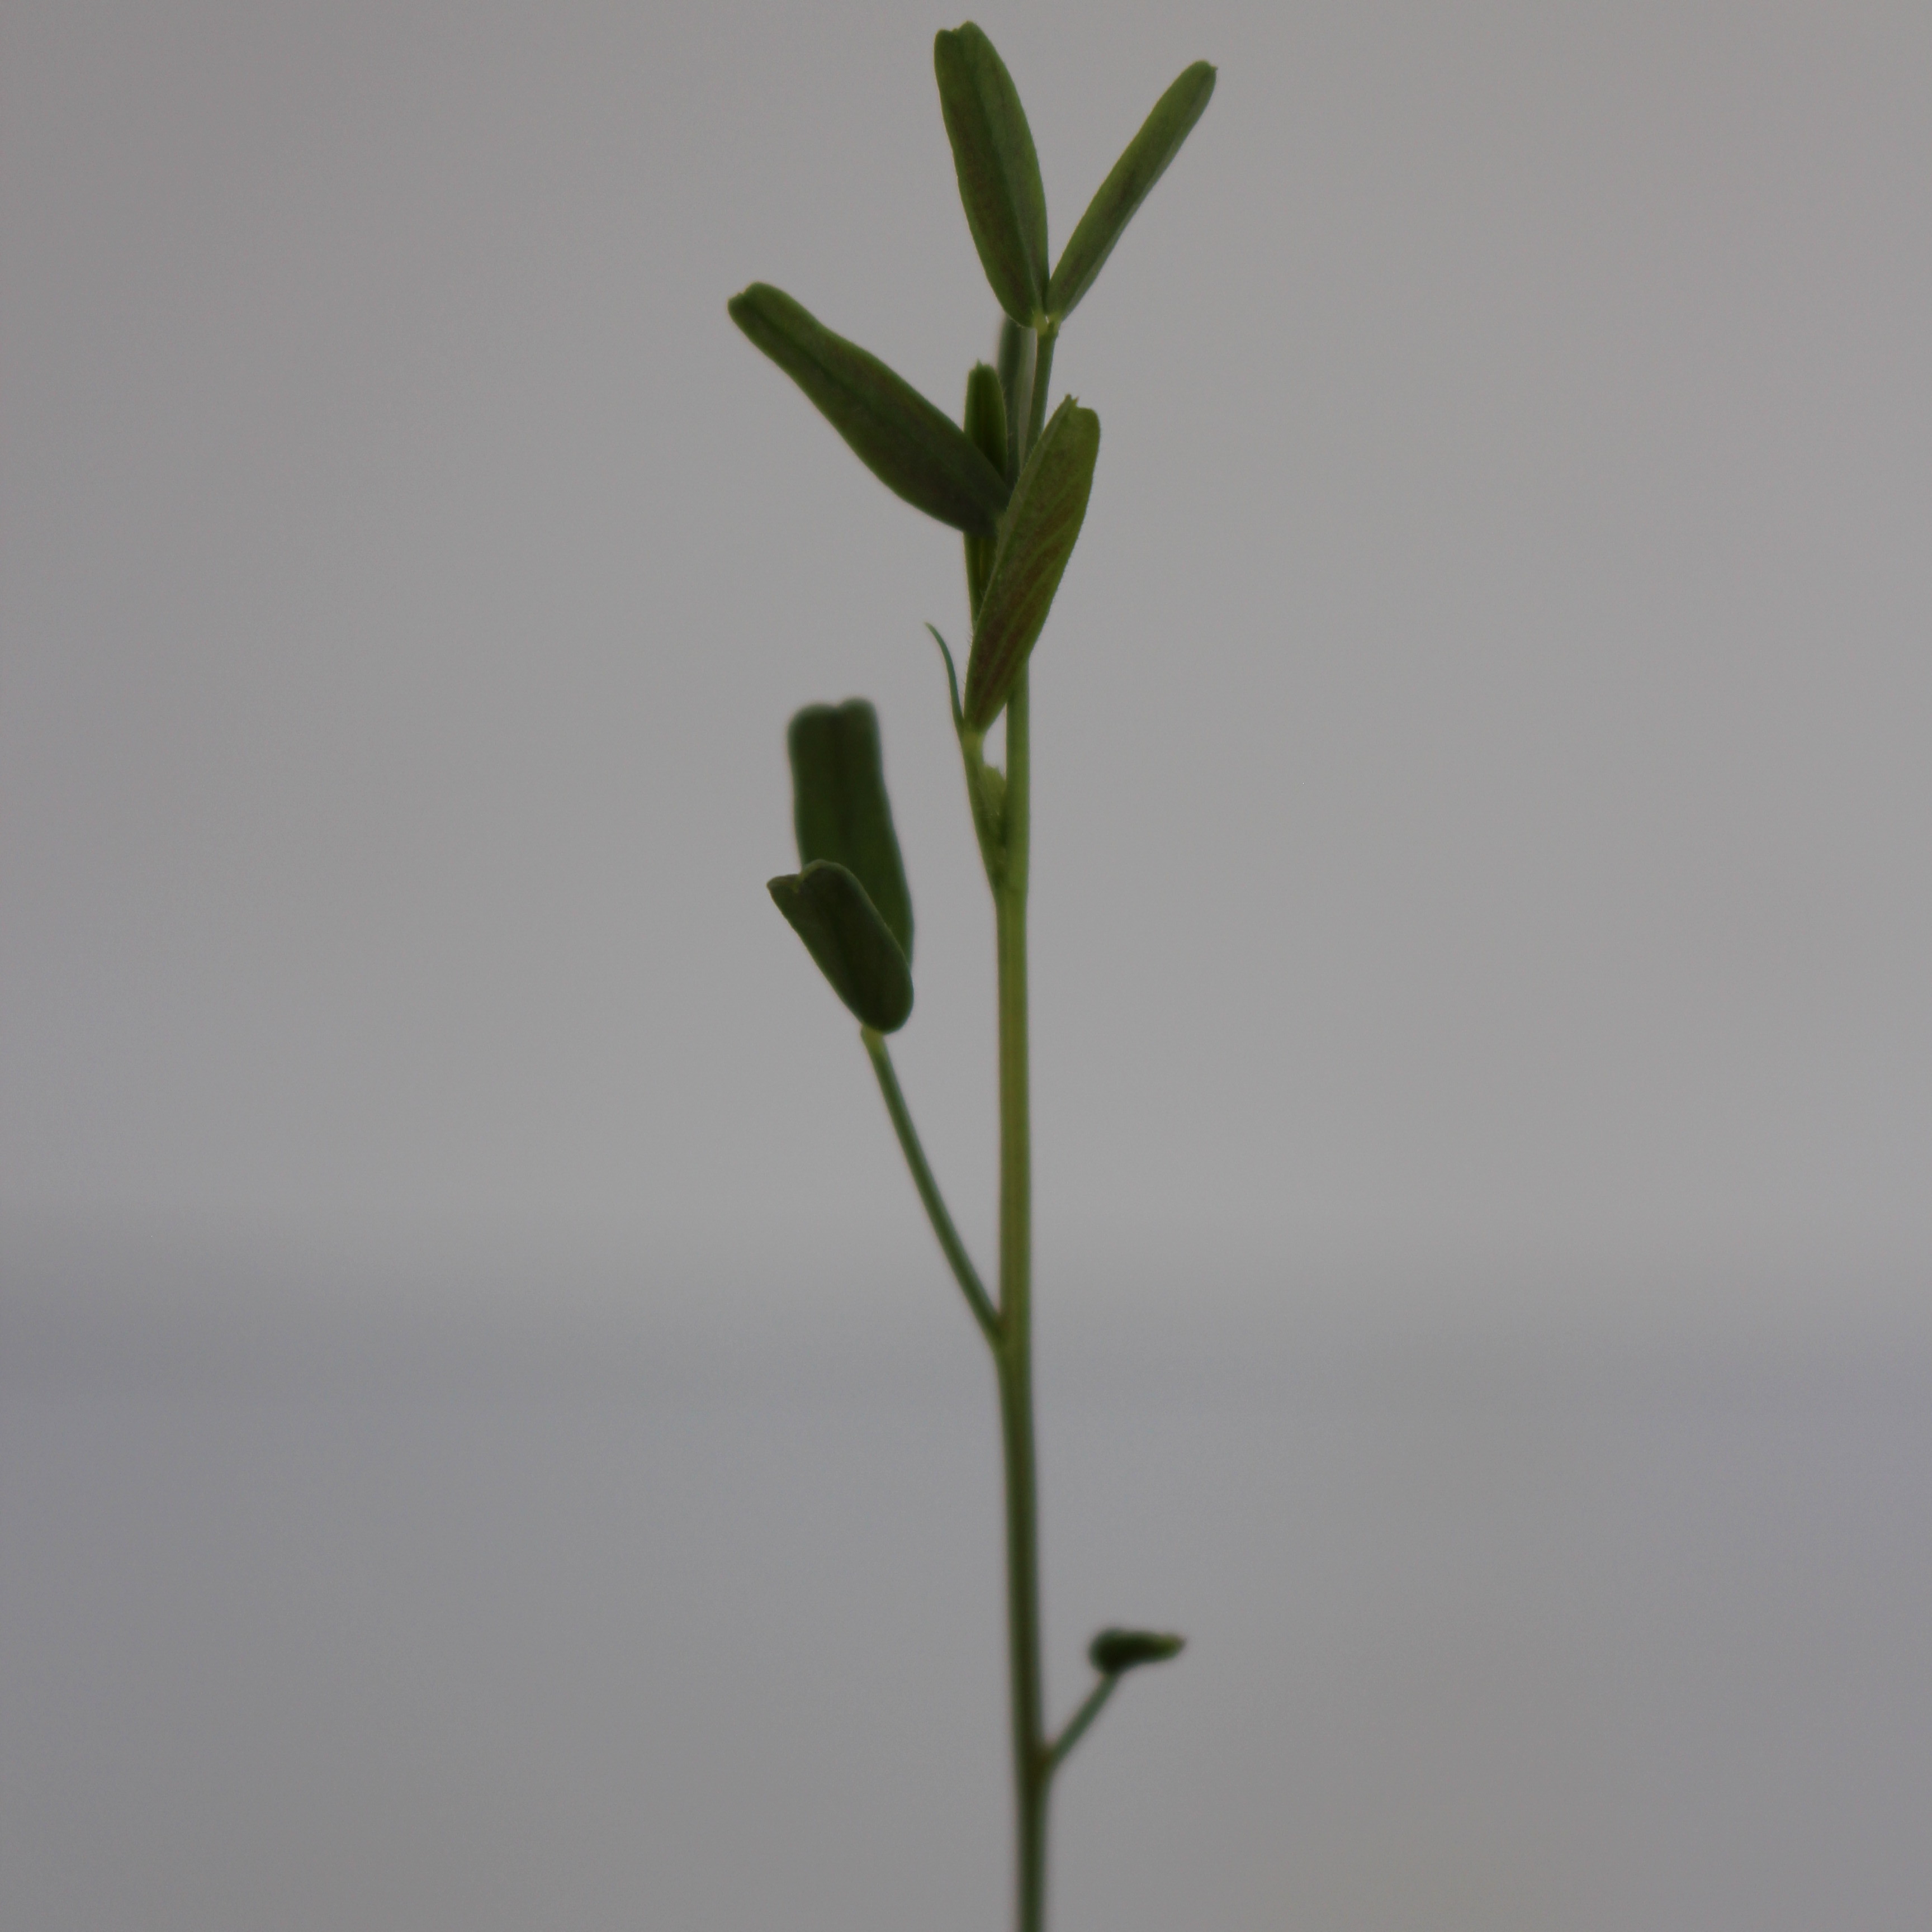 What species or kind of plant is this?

Vicia sativa
